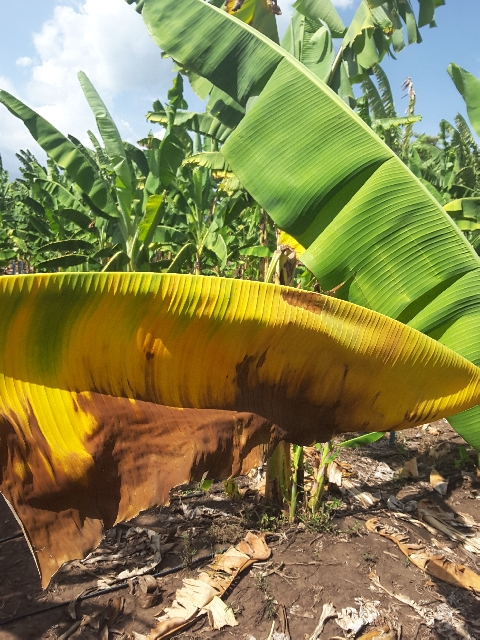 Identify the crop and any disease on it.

banana, fusarium wilt race 1
